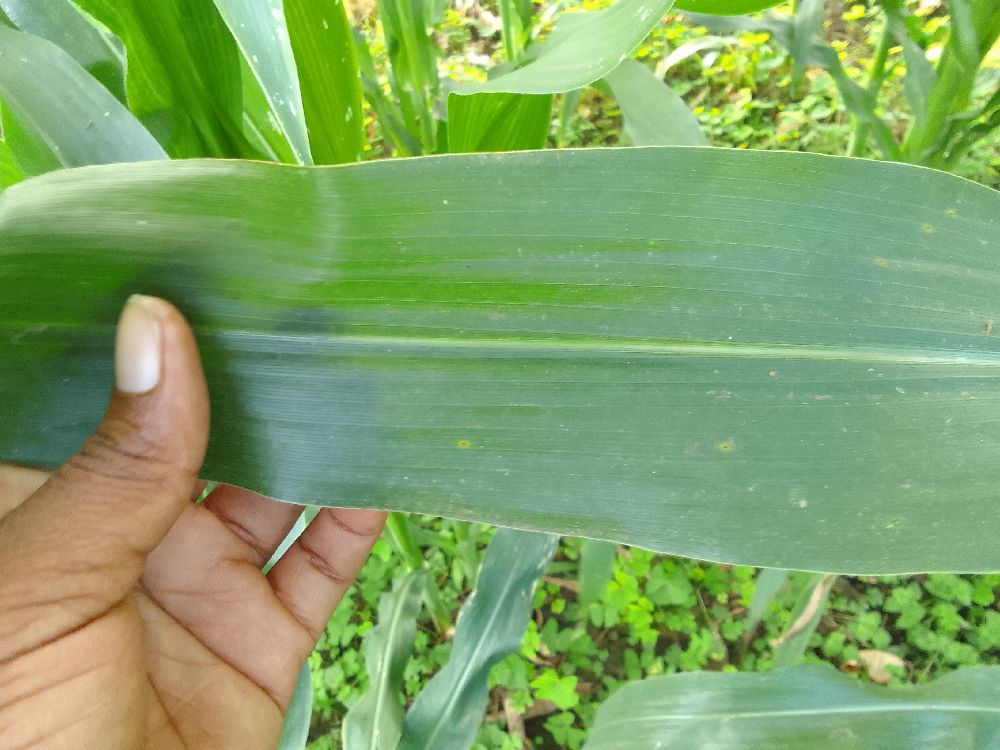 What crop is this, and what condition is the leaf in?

maize, healthy
